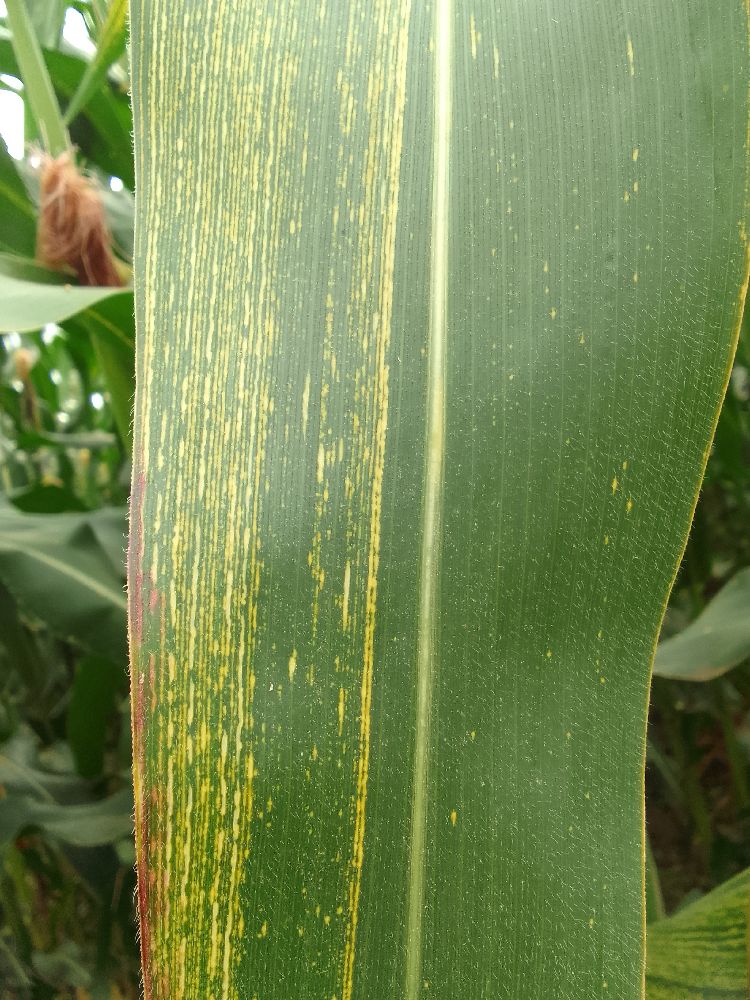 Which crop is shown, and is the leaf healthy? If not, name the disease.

maize, maize streak virus
